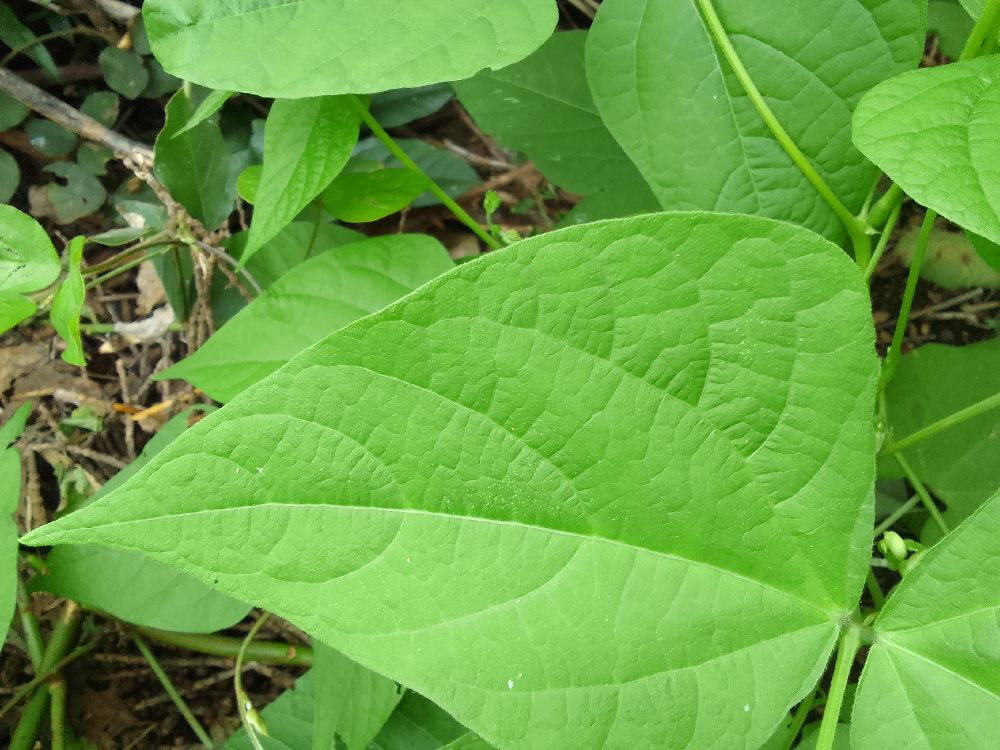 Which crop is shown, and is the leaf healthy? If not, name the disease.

common bean, healthy
